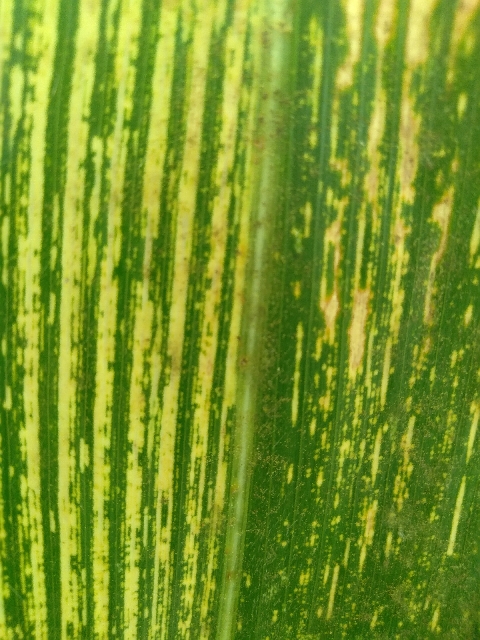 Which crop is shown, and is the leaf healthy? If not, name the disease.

maize, maize streak virus
